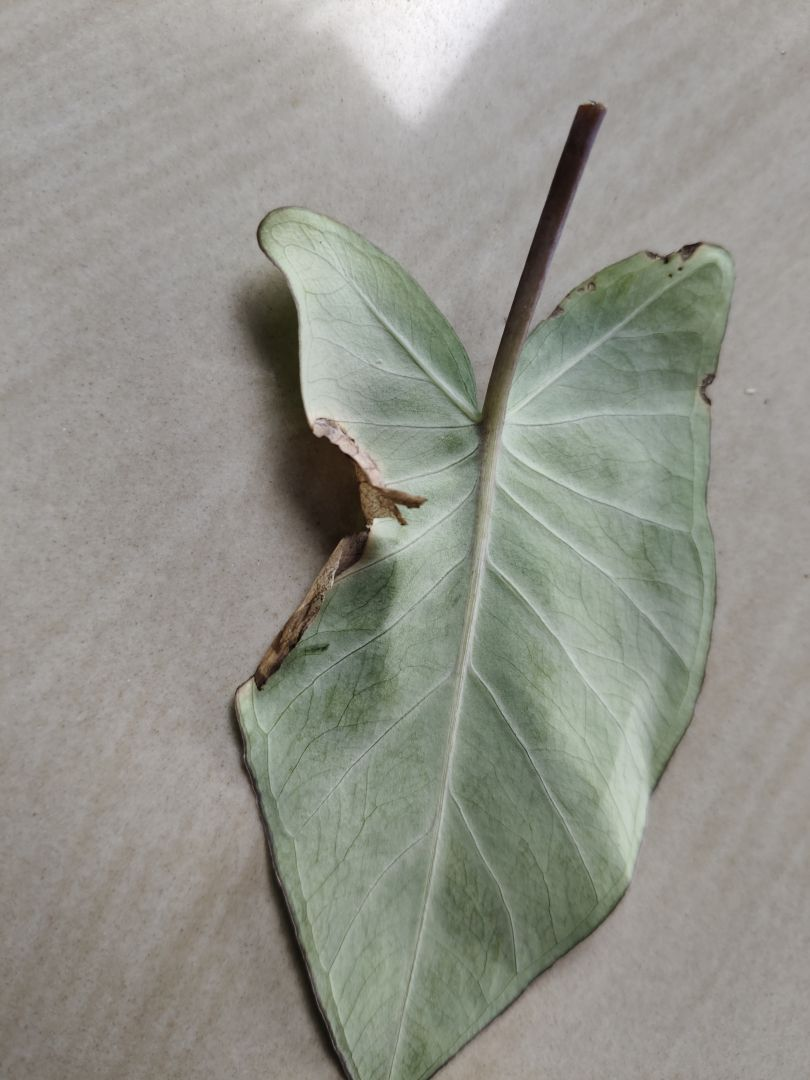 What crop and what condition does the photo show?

taro, leaf blight
